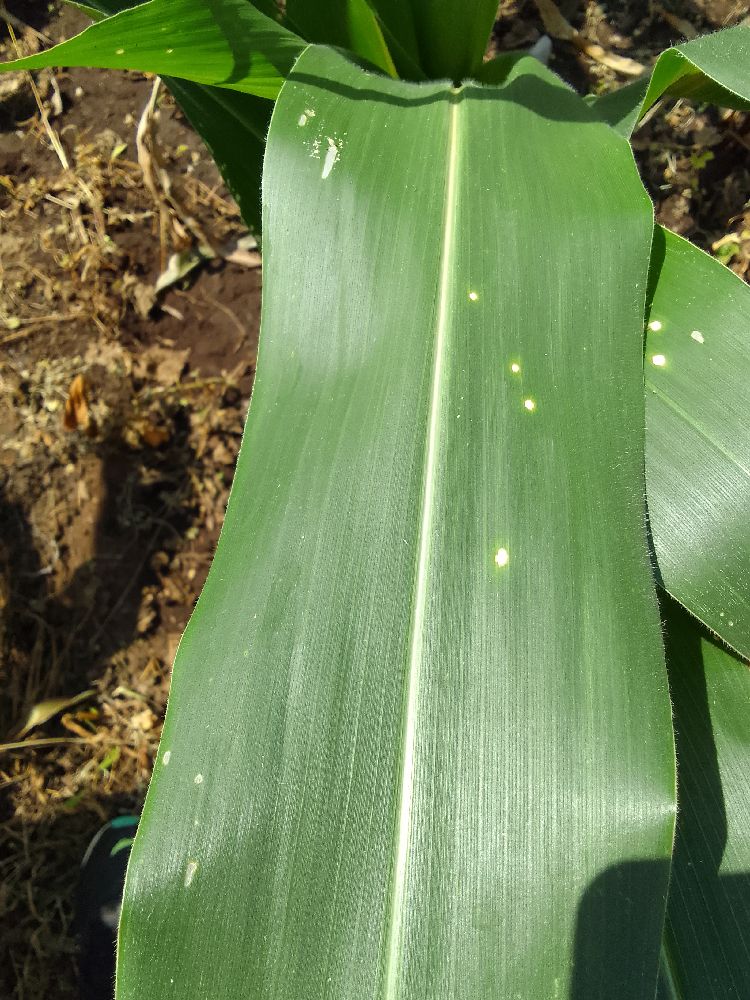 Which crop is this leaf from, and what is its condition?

maize, healthy
